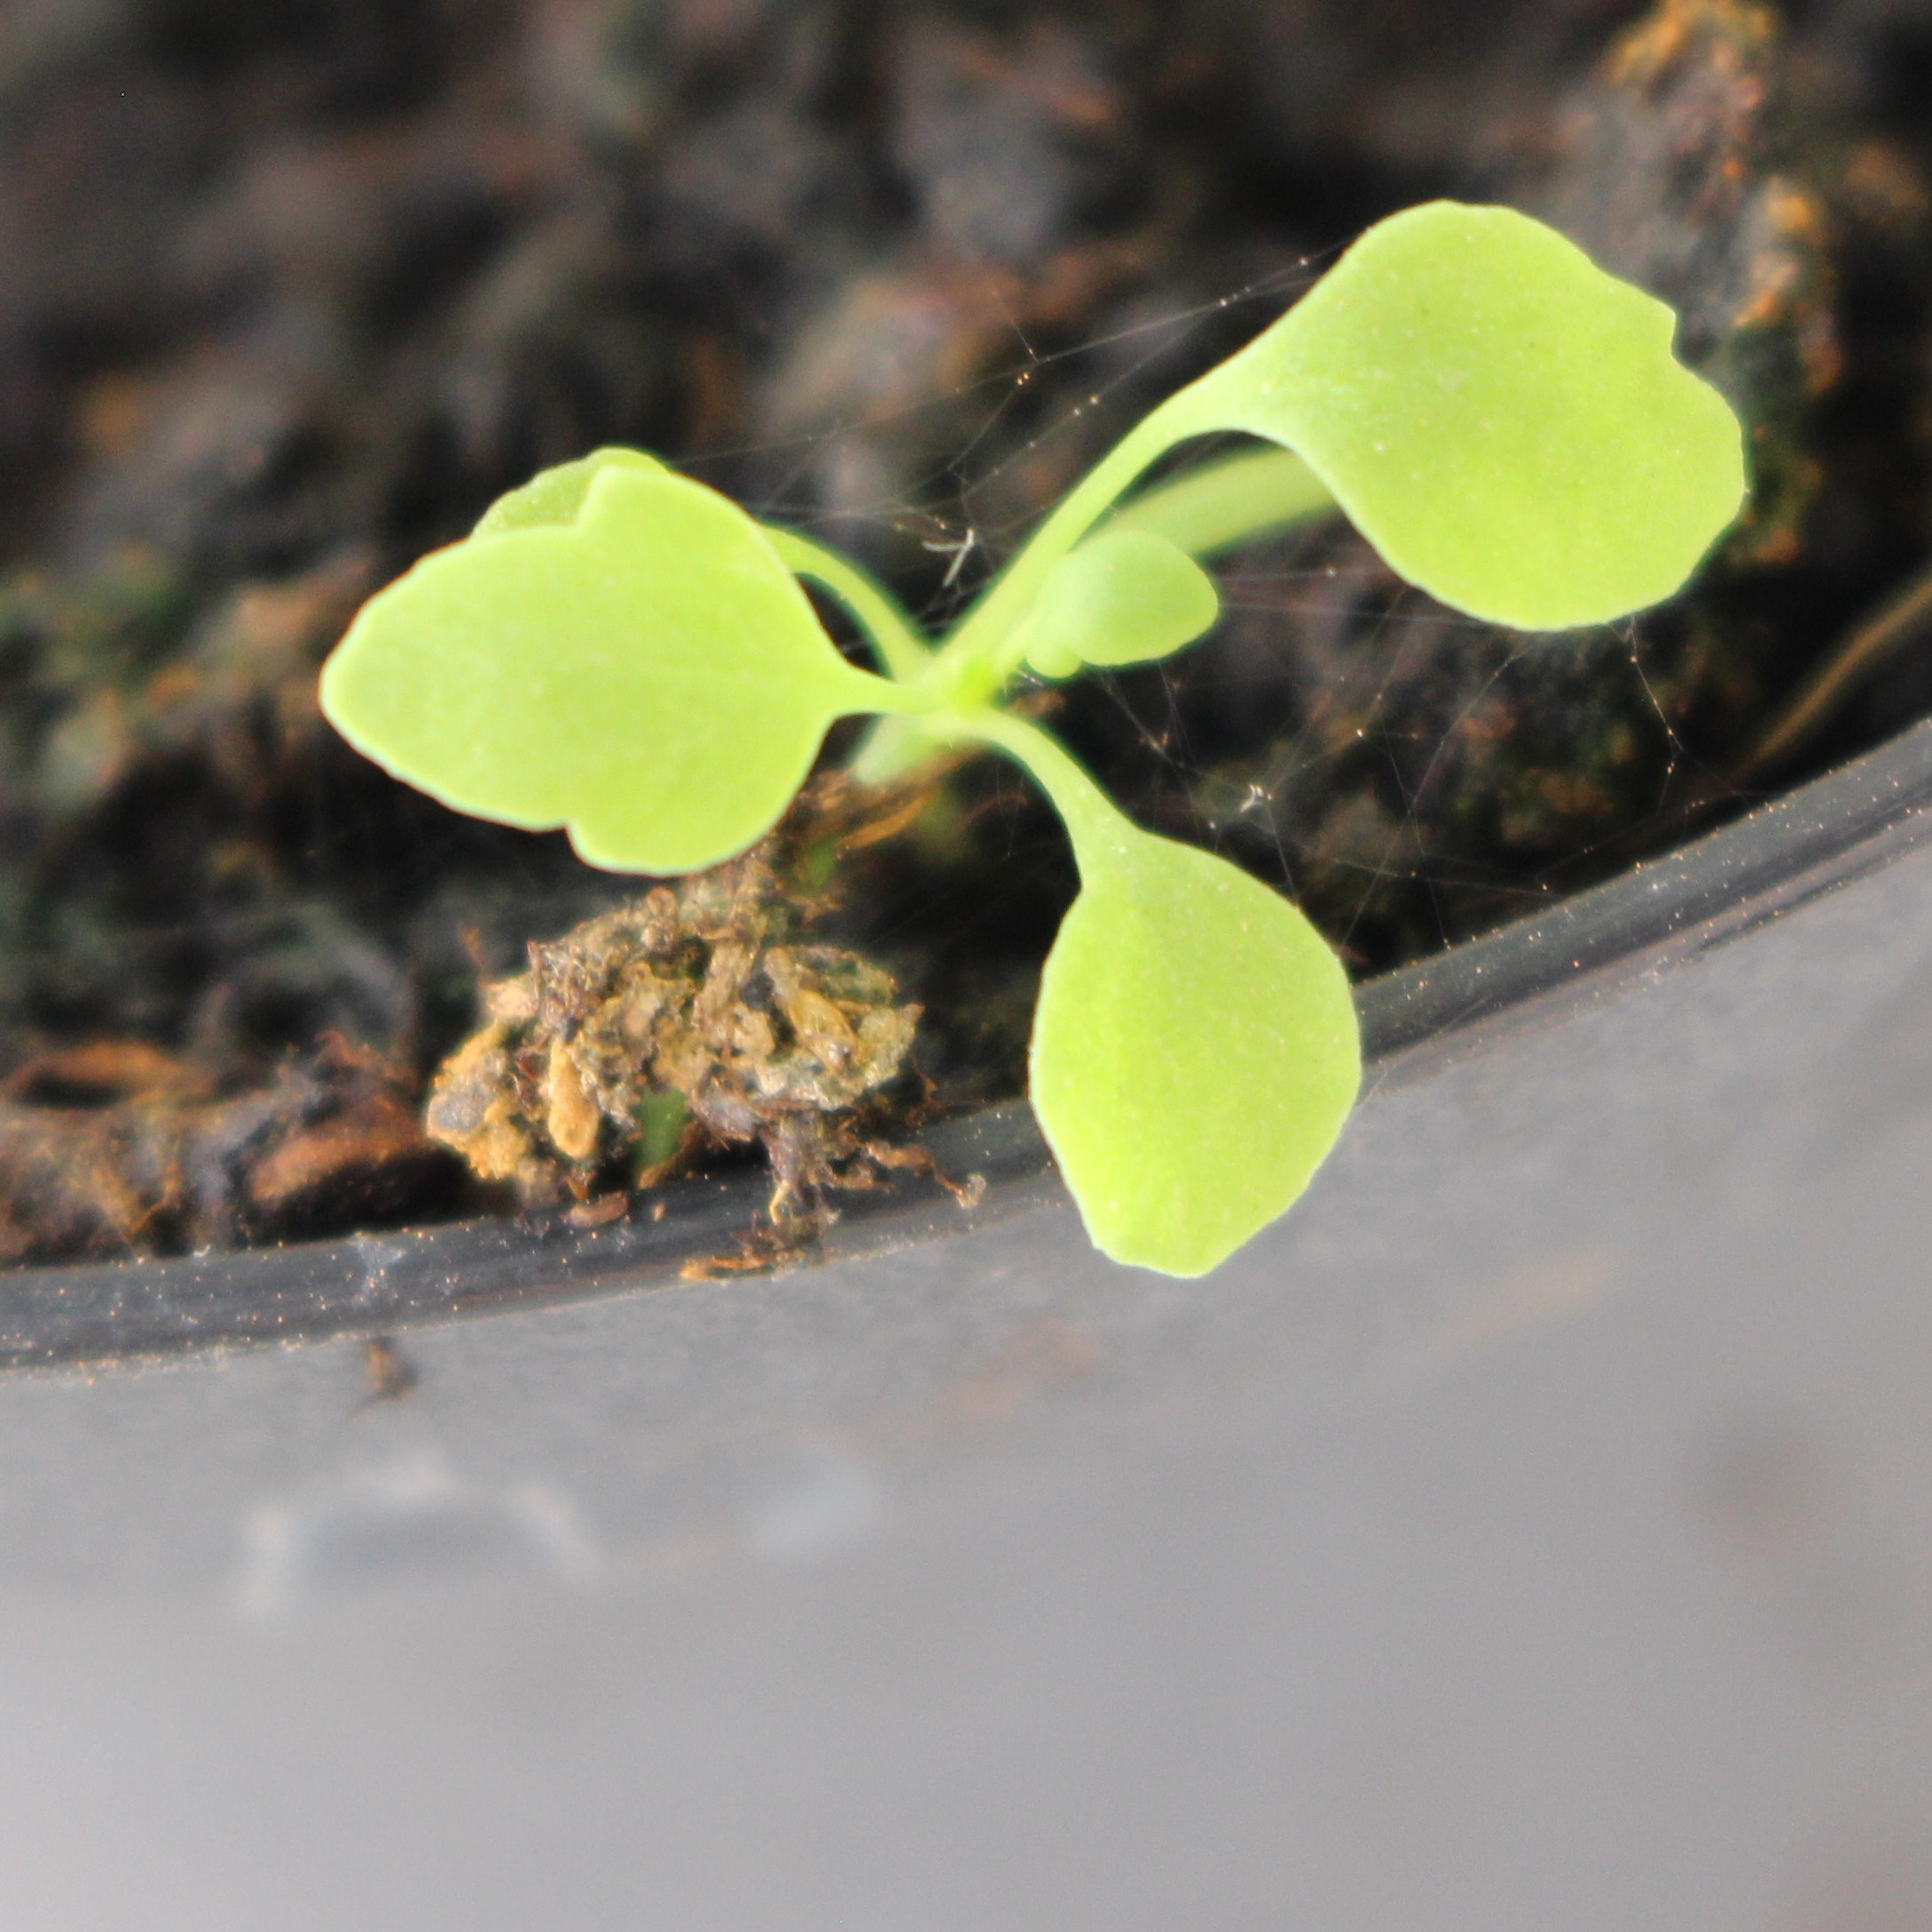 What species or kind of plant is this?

Papaver rhoeas
